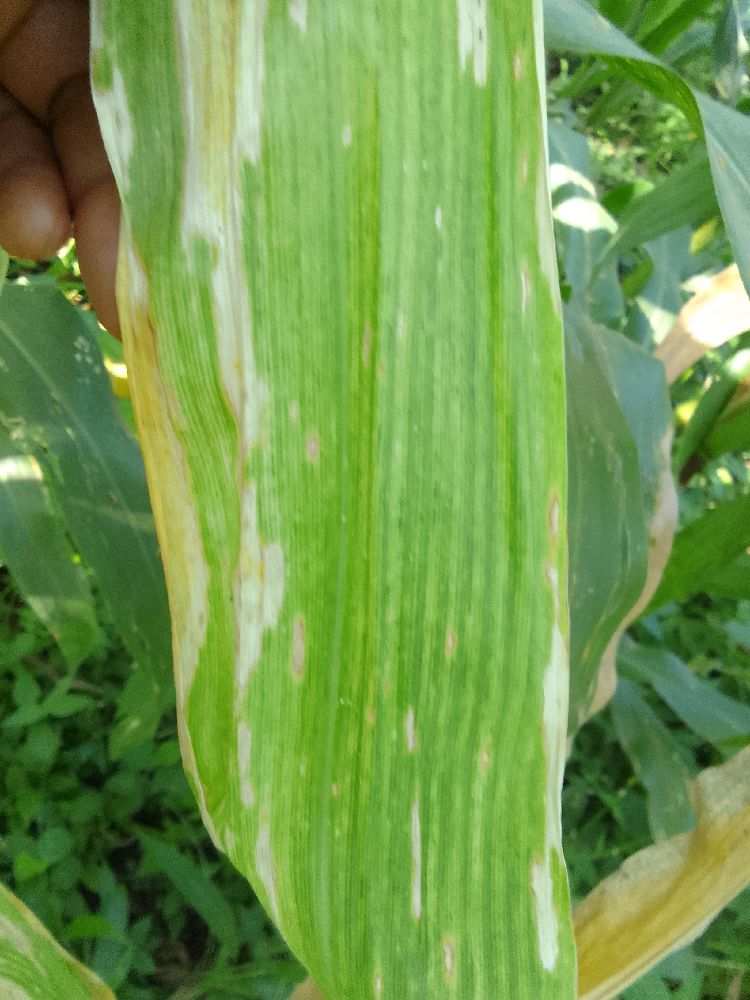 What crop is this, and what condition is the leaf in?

maize, maize lethal necrosis
